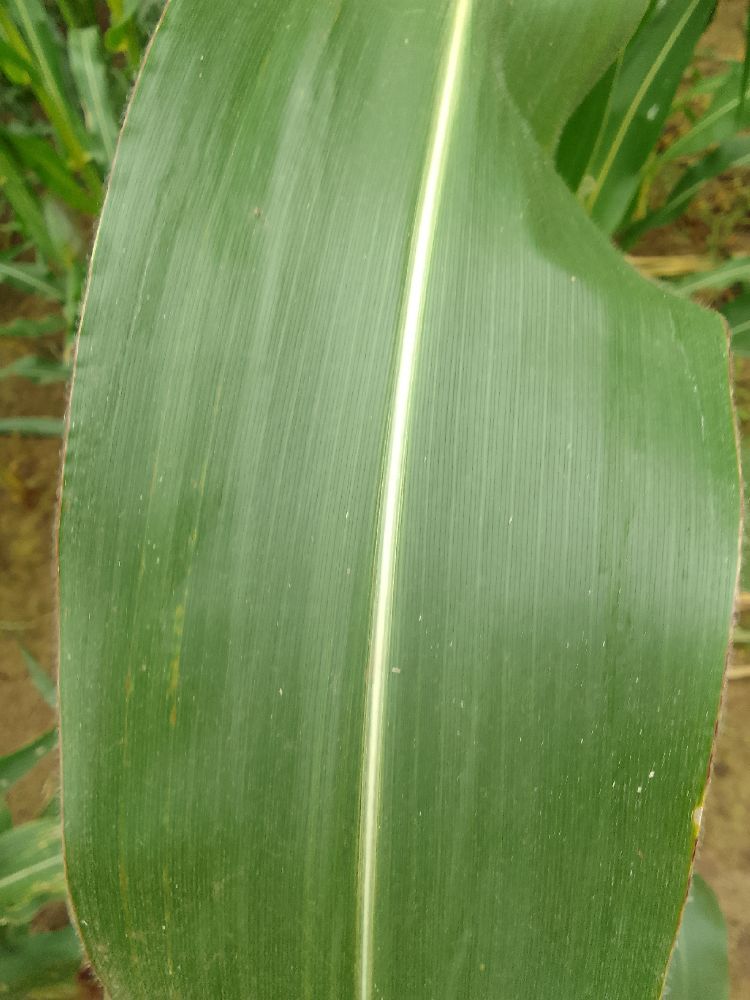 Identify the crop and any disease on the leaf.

maize, healthy
